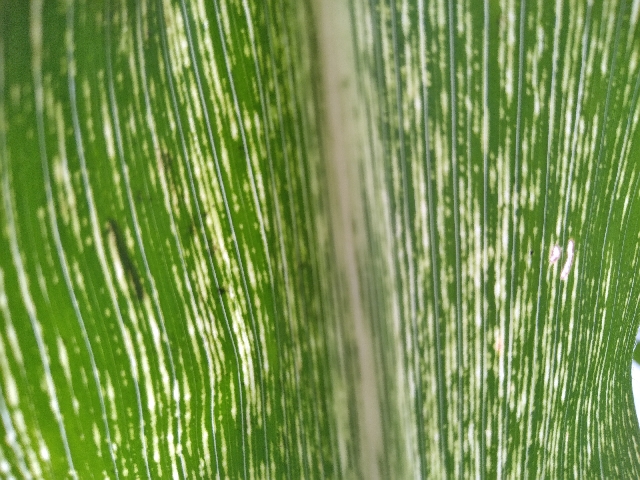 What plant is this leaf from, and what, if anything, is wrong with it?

maize, maize streak virus
